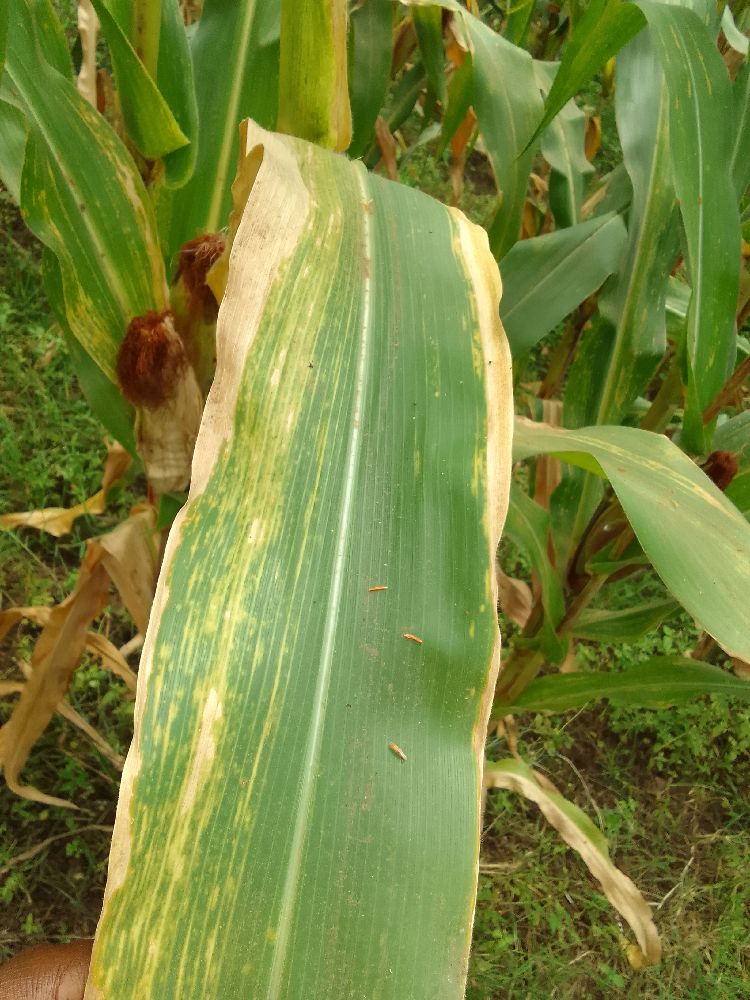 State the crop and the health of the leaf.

maize, maize lethal necrosis
